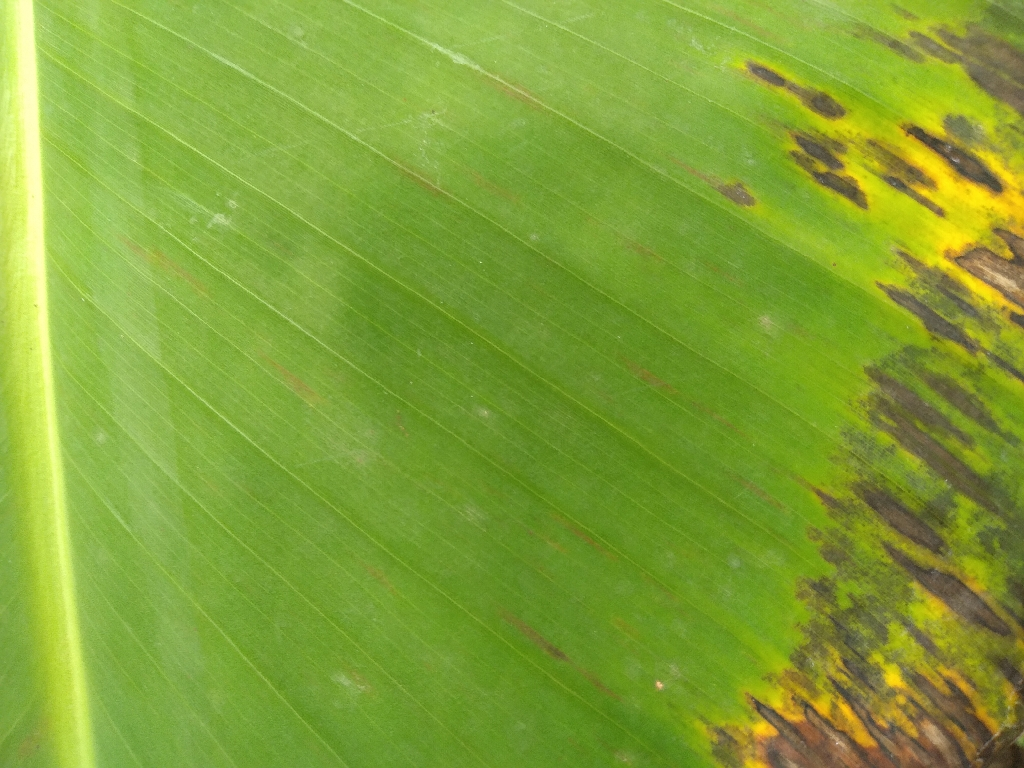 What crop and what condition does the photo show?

banana, black sigatoka
